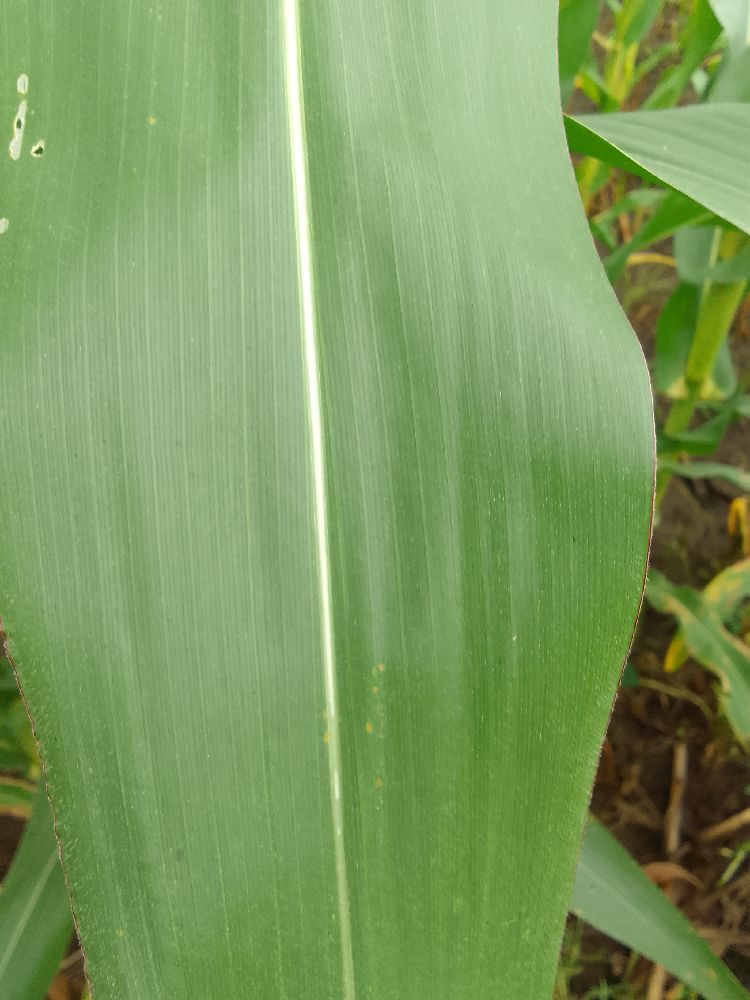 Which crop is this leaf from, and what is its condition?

maize, healthy
